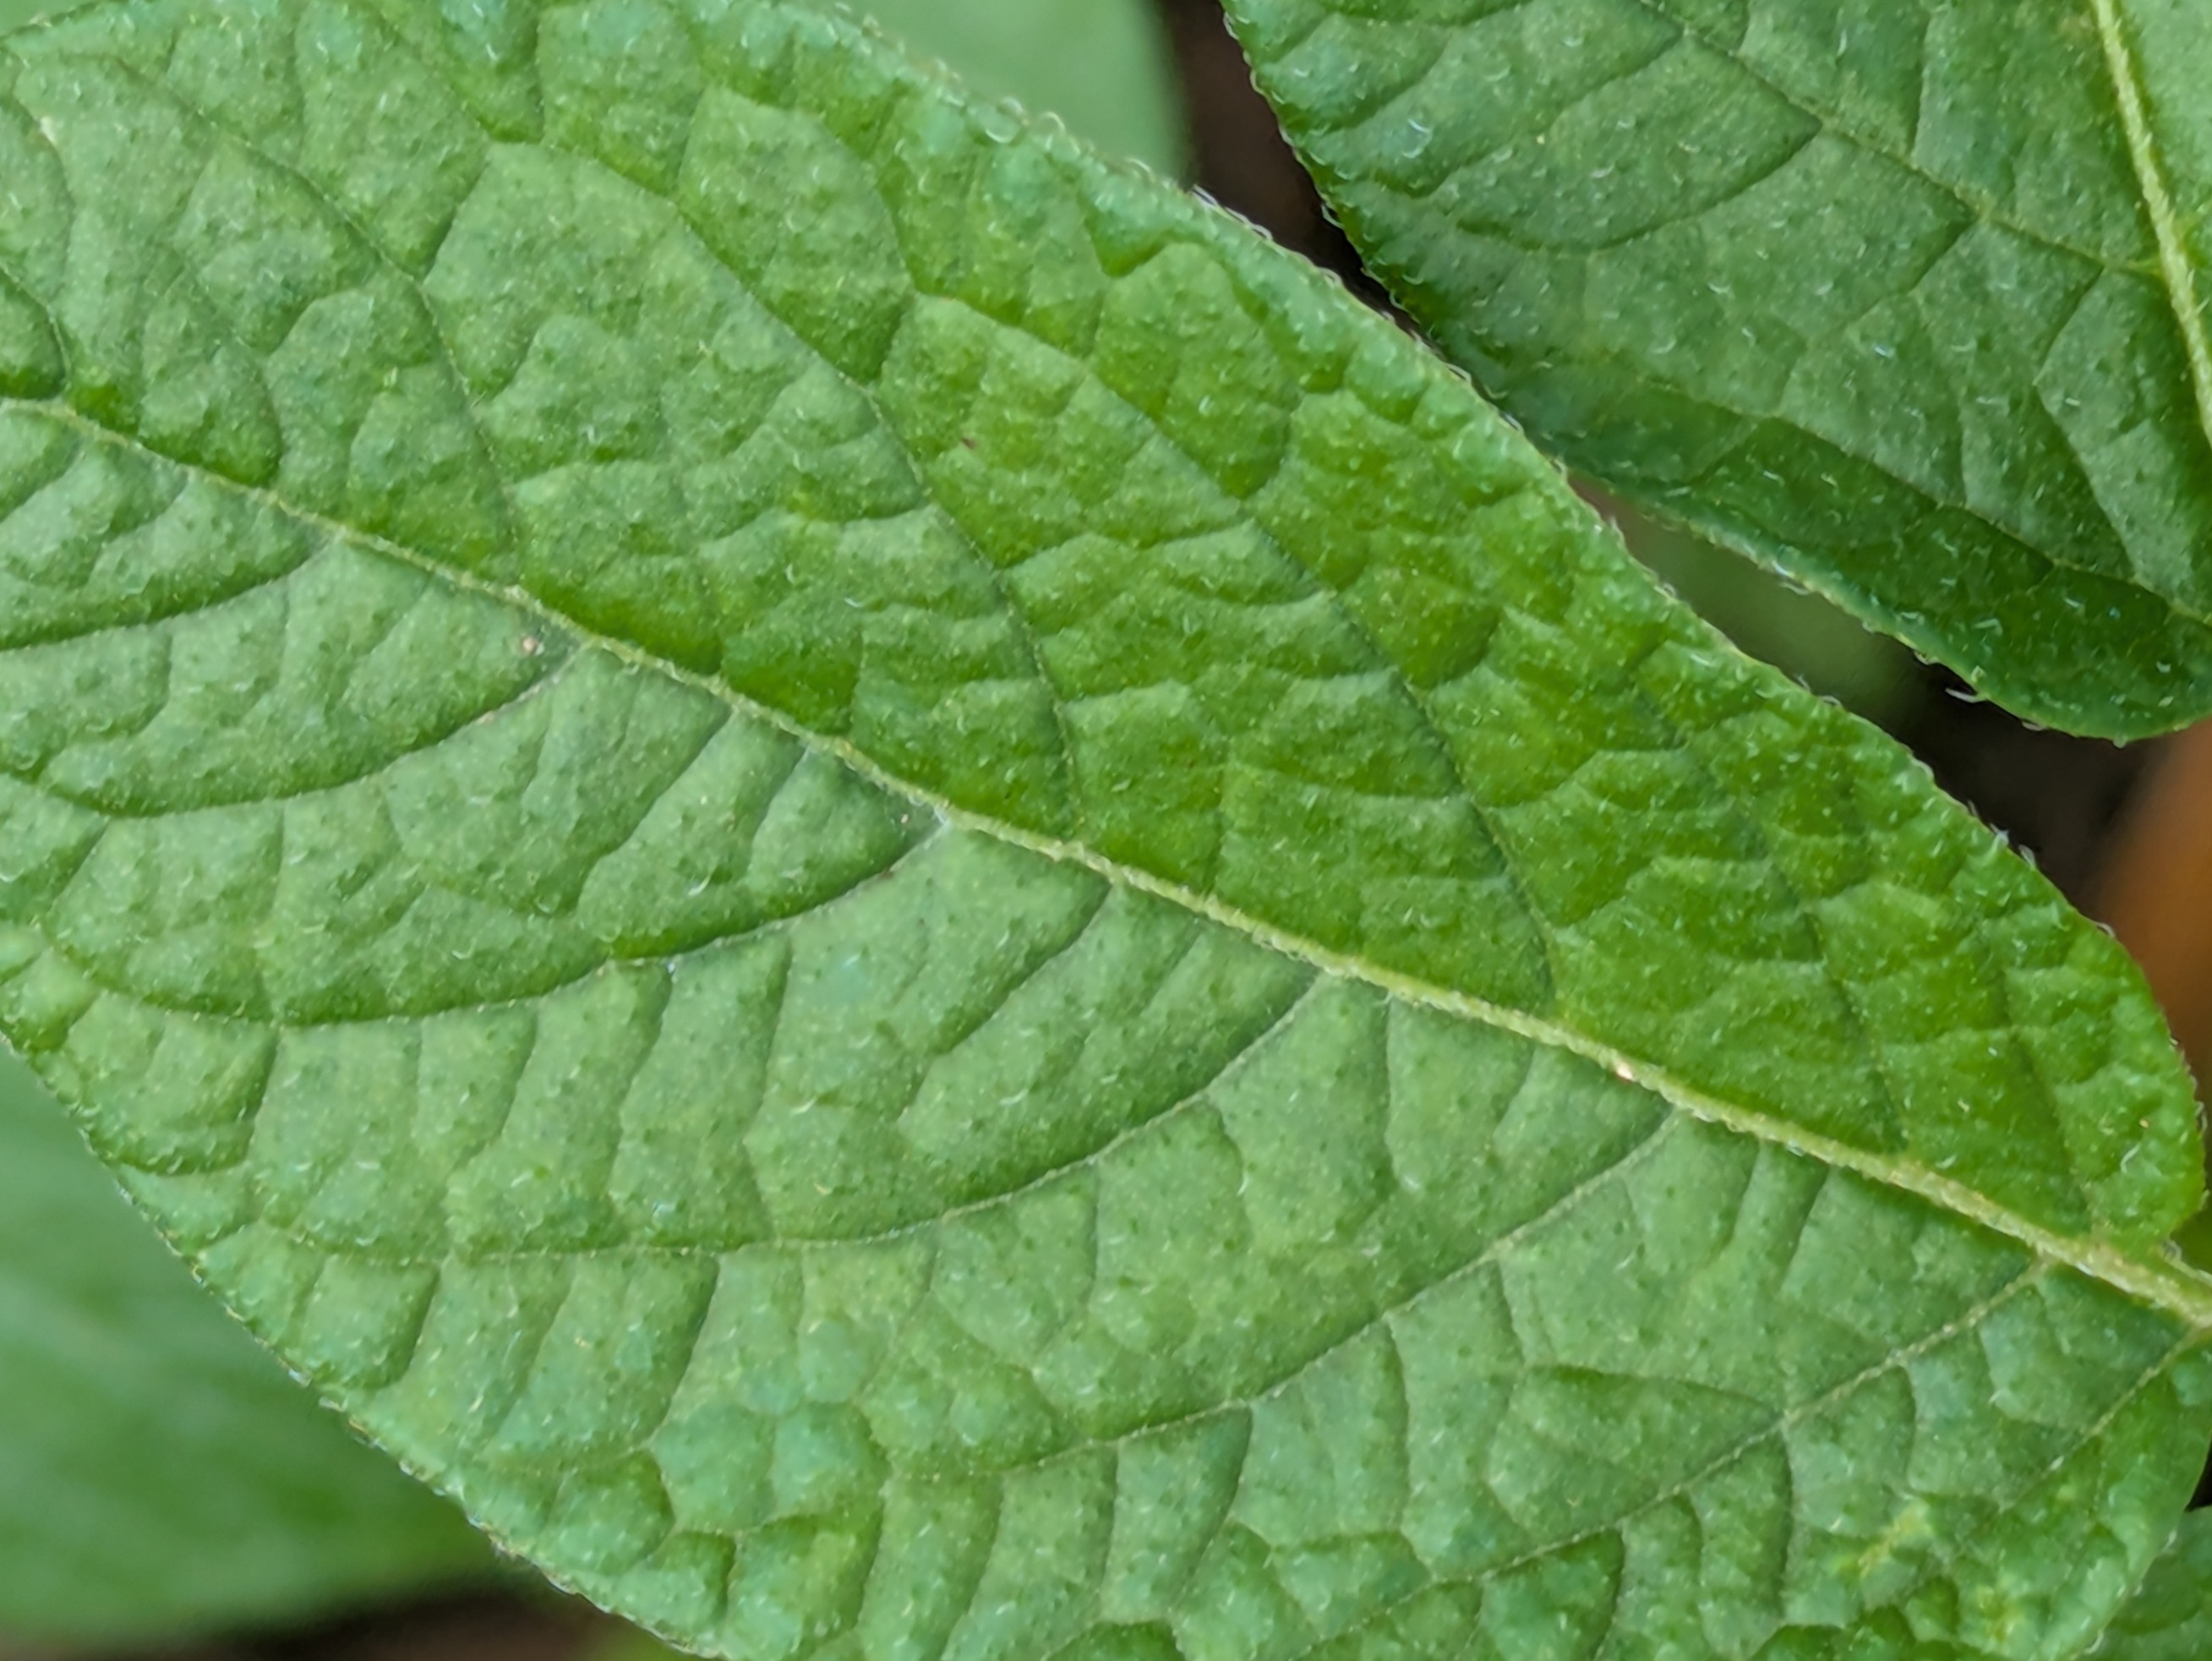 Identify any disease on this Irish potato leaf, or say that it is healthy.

healthy
